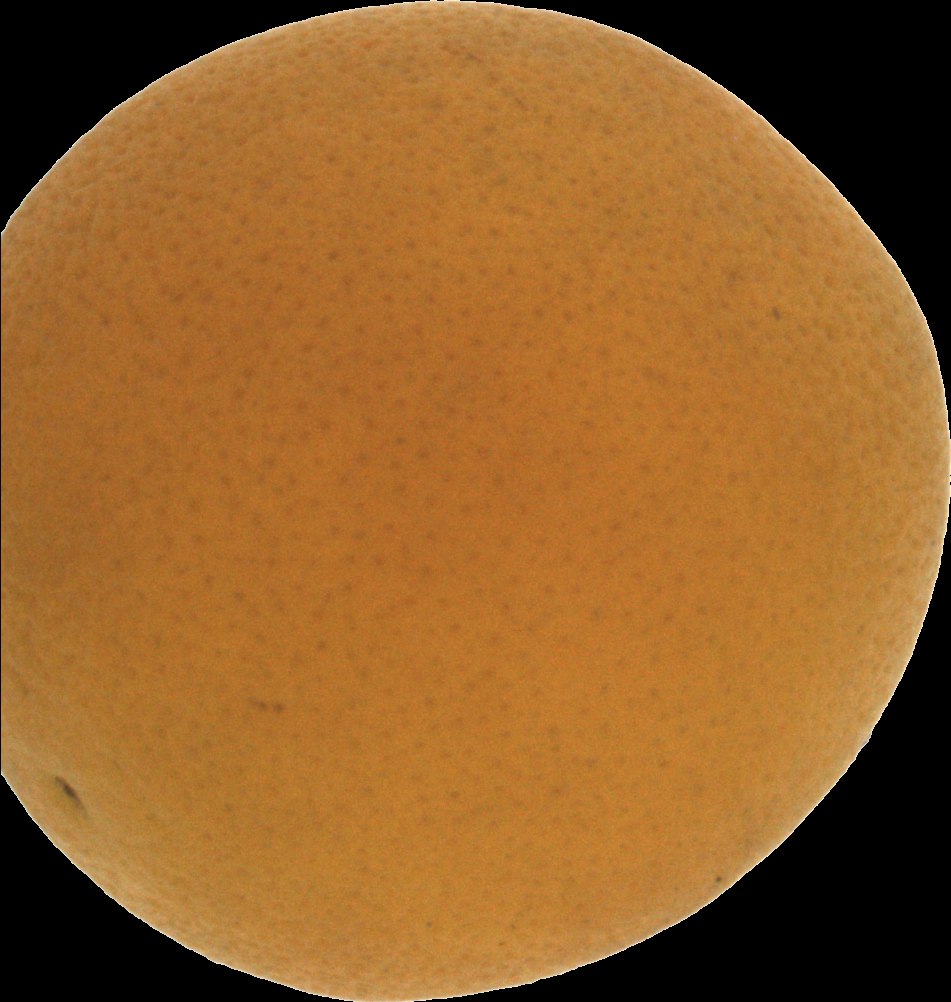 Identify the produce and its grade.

orange, bad
